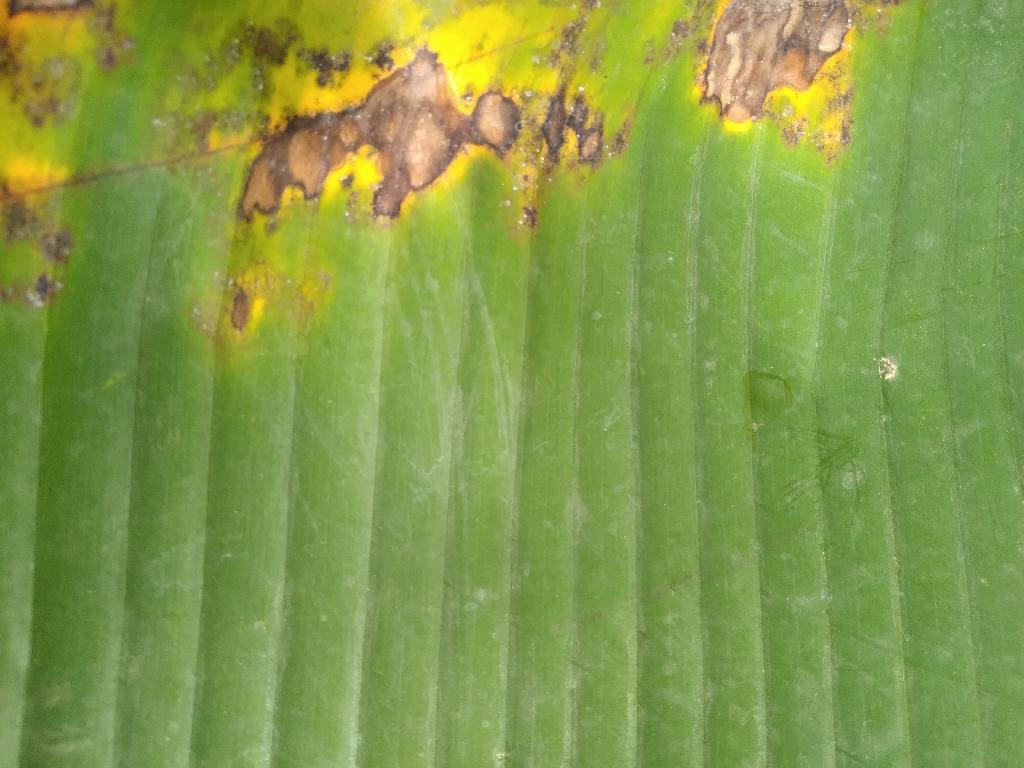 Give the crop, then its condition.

banana, black sigatoka
